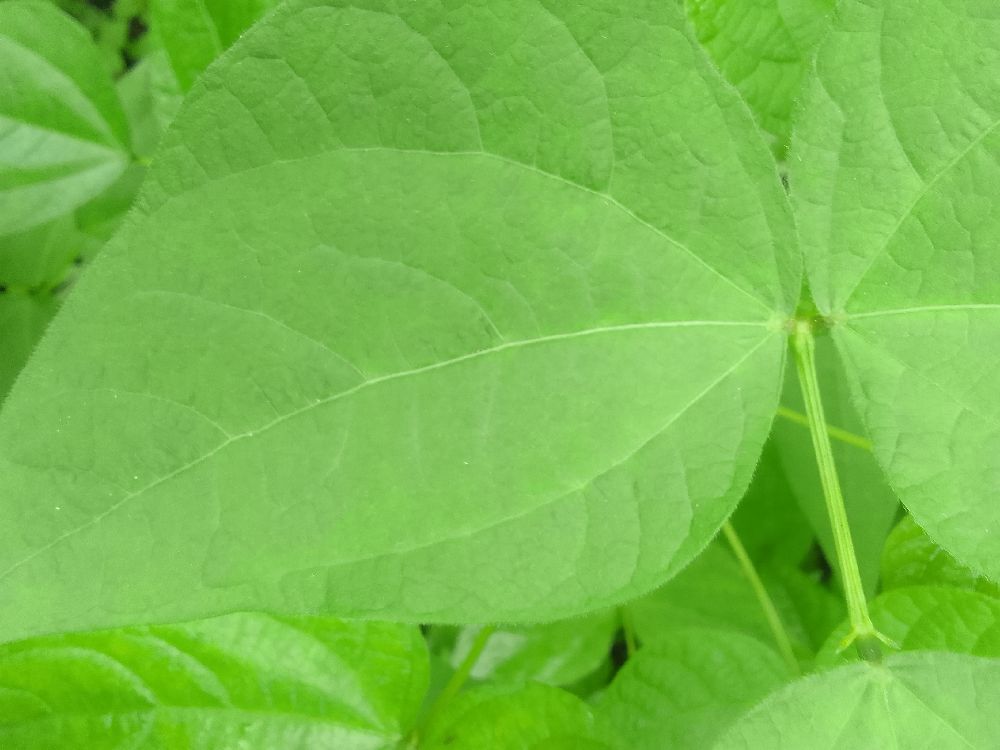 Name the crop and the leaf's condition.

common bean, healthy
